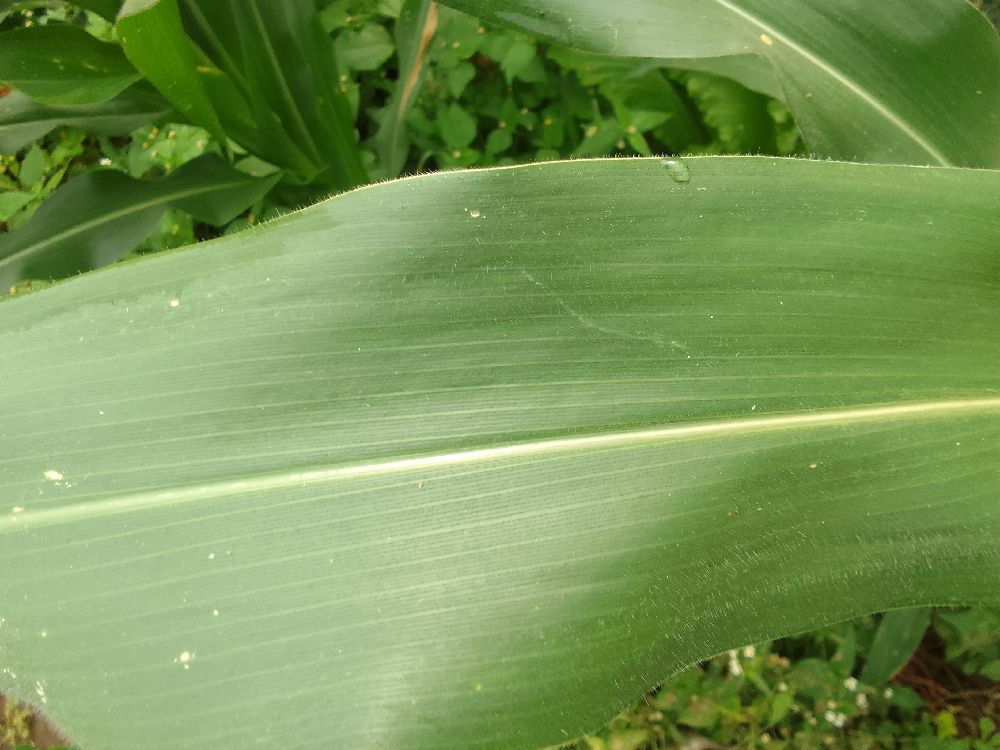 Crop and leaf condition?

maize, healthy
